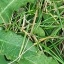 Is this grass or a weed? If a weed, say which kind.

structured weed
